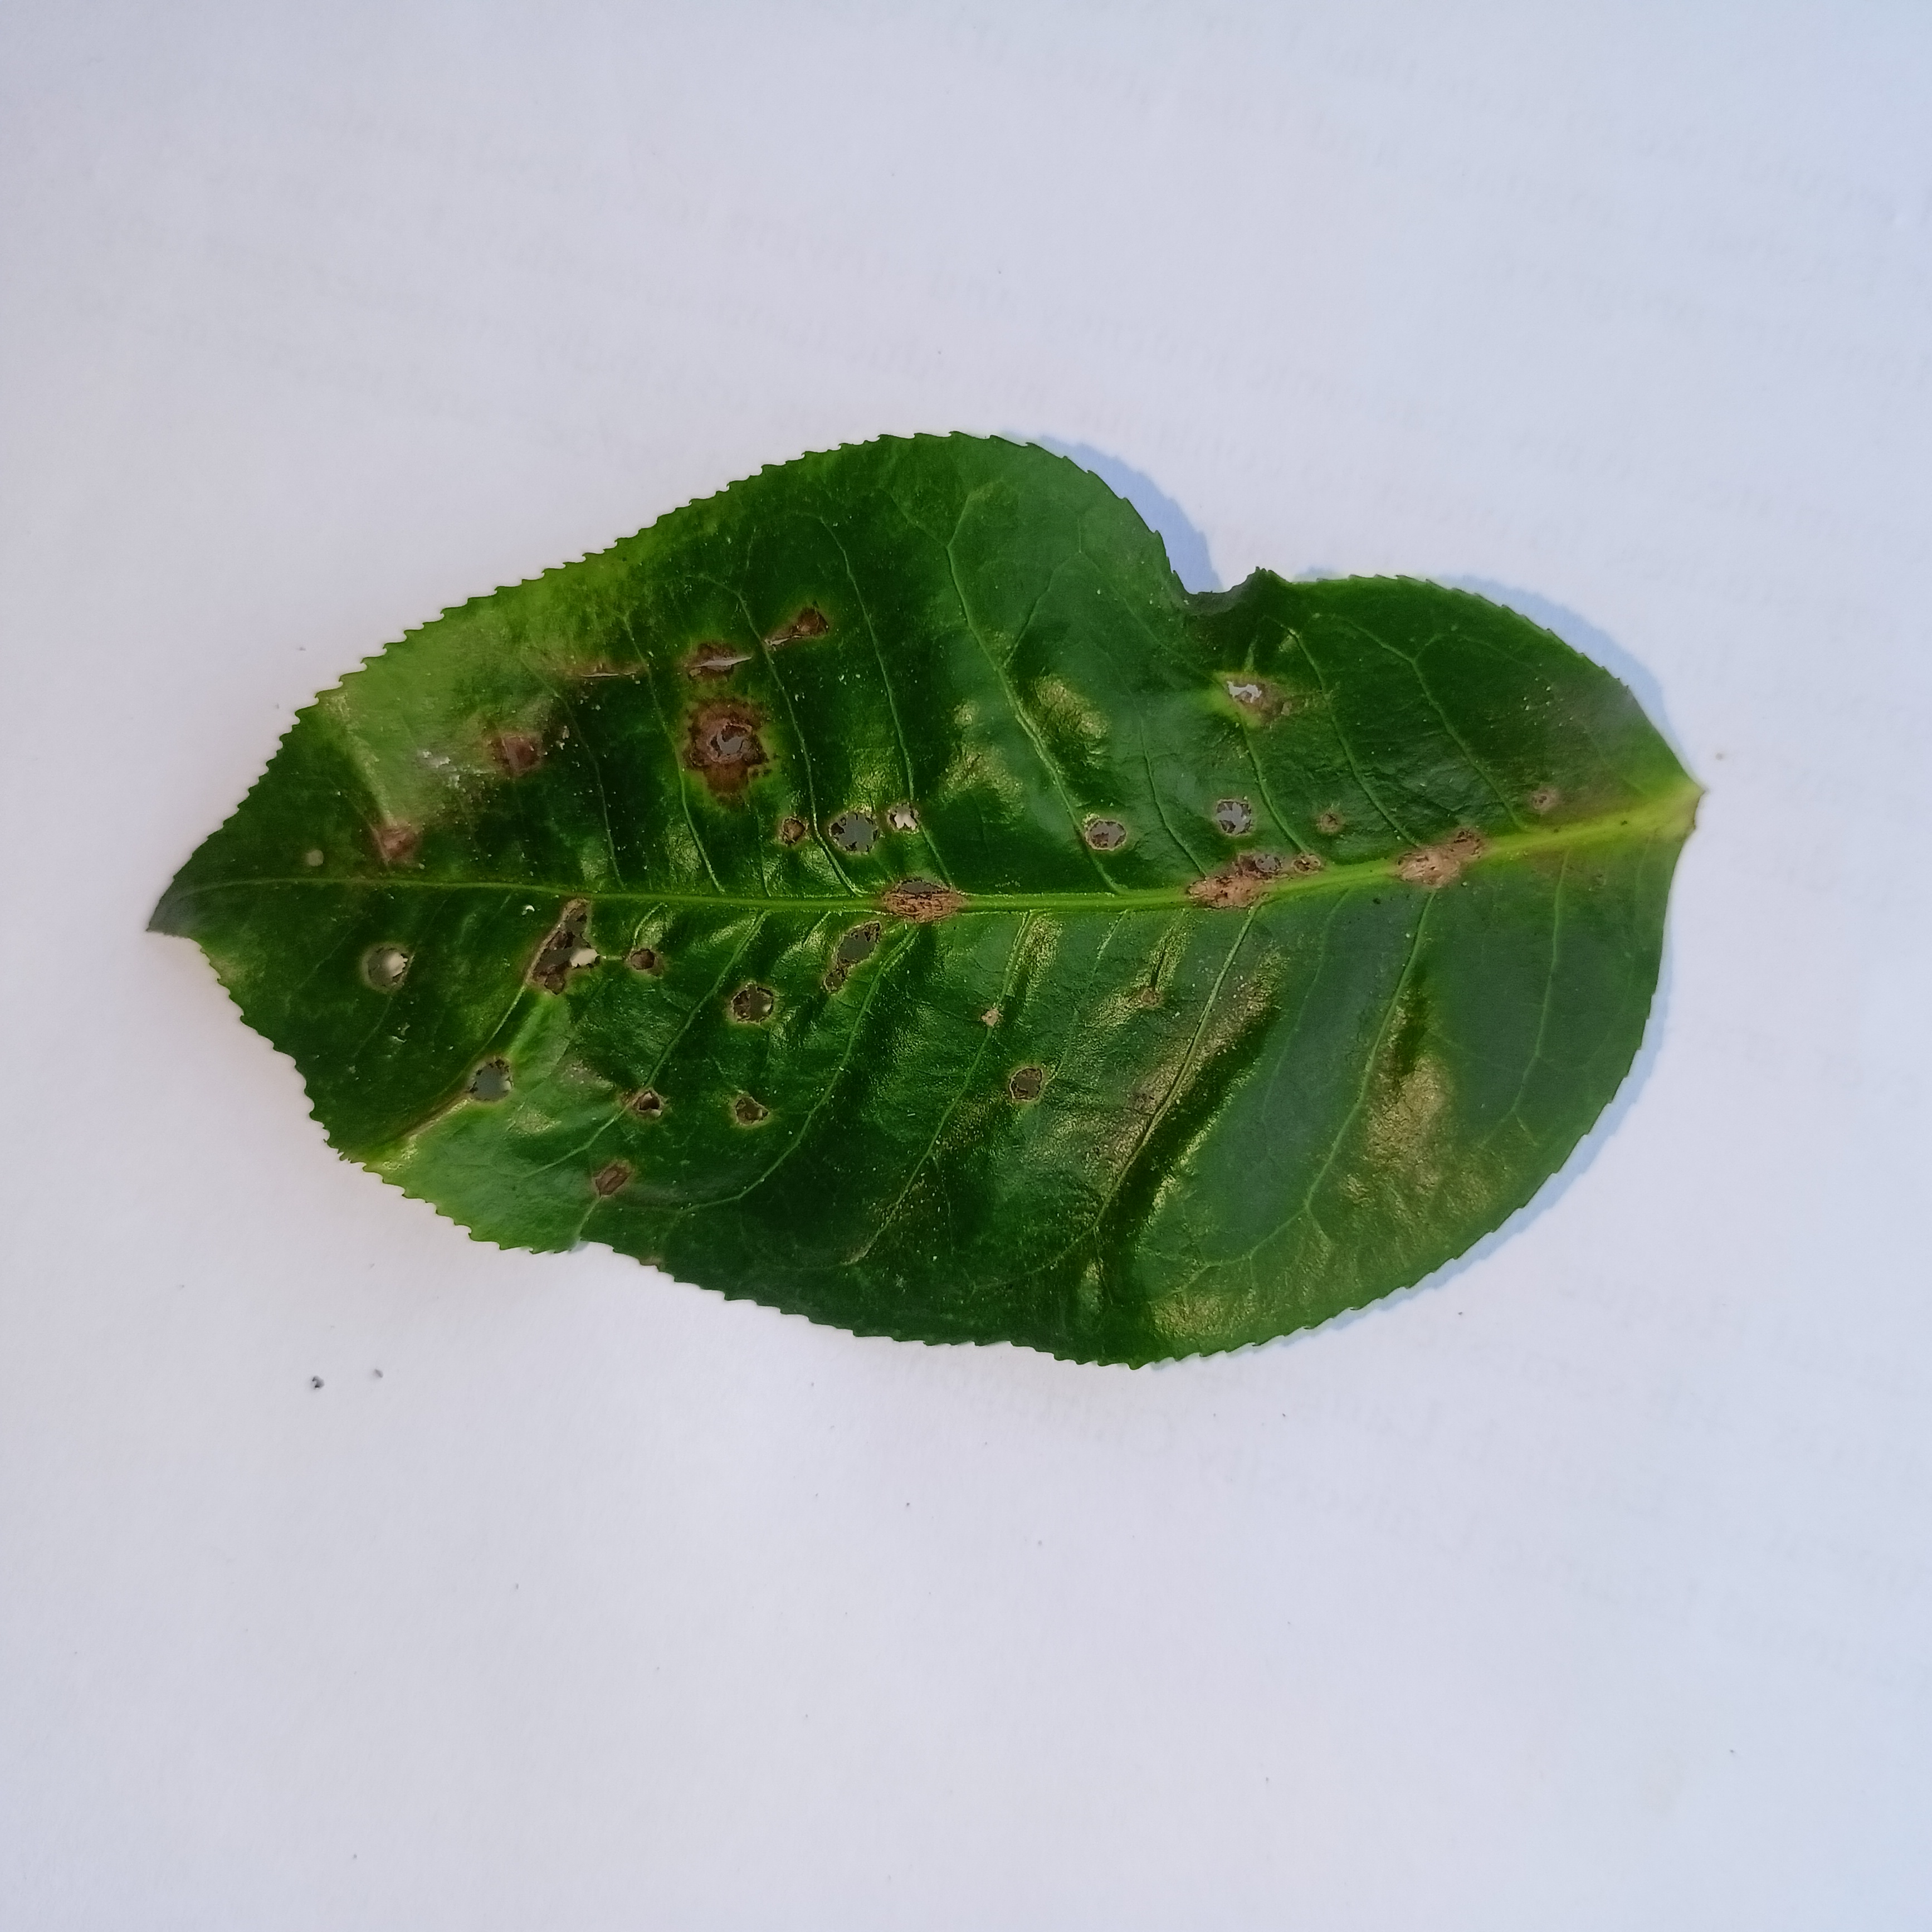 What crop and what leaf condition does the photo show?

tea, helopeltis
